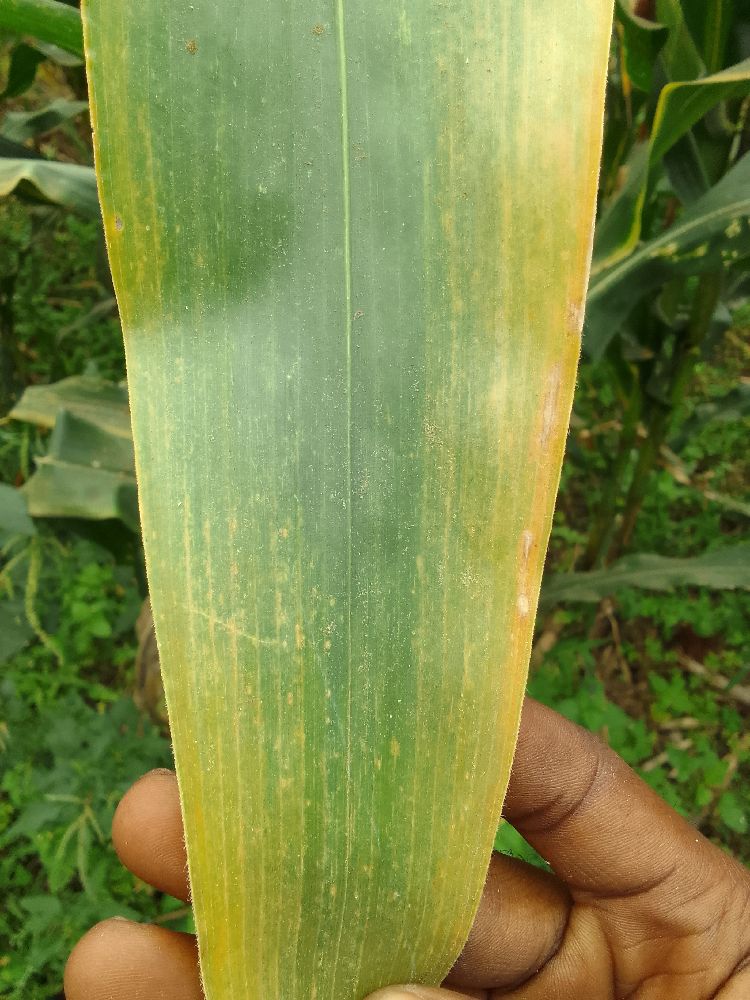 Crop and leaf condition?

maize, maize lethal necrosis
